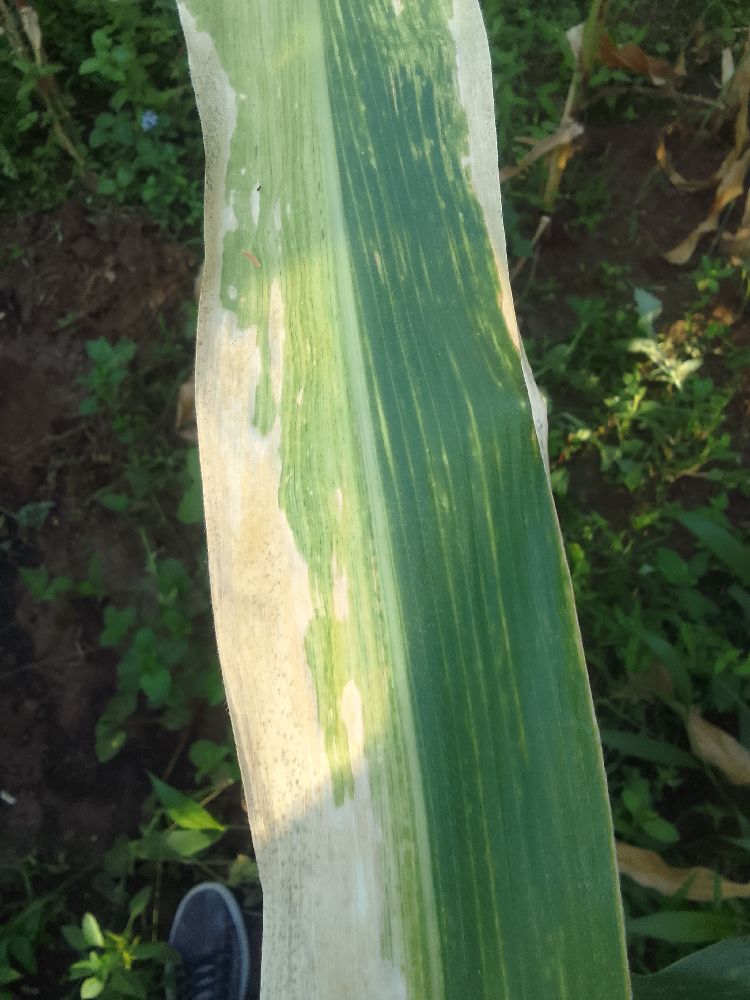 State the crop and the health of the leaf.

maize, maize lethal necrosis
